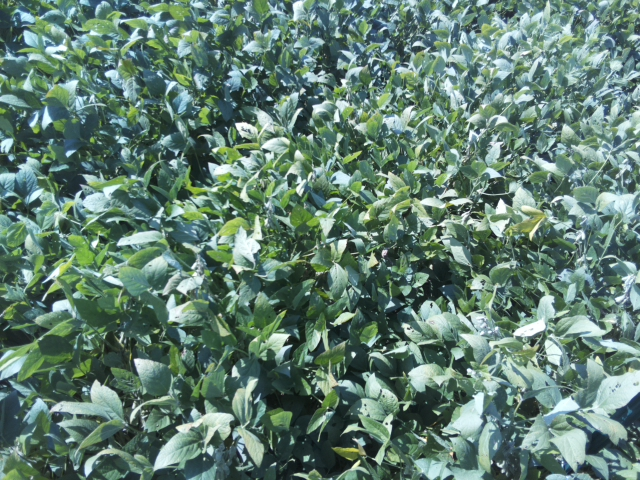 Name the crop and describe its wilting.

soybean, slight leaflet or petiole turgor loss in upper canopy
